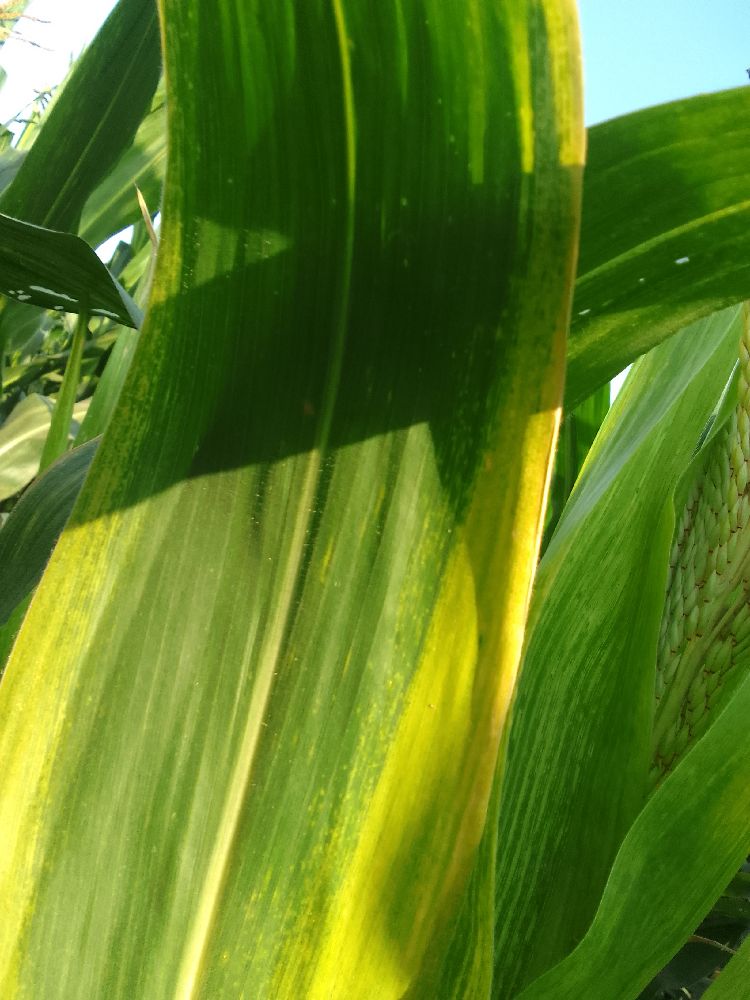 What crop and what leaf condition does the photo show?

maize, maize lethal necrosis
